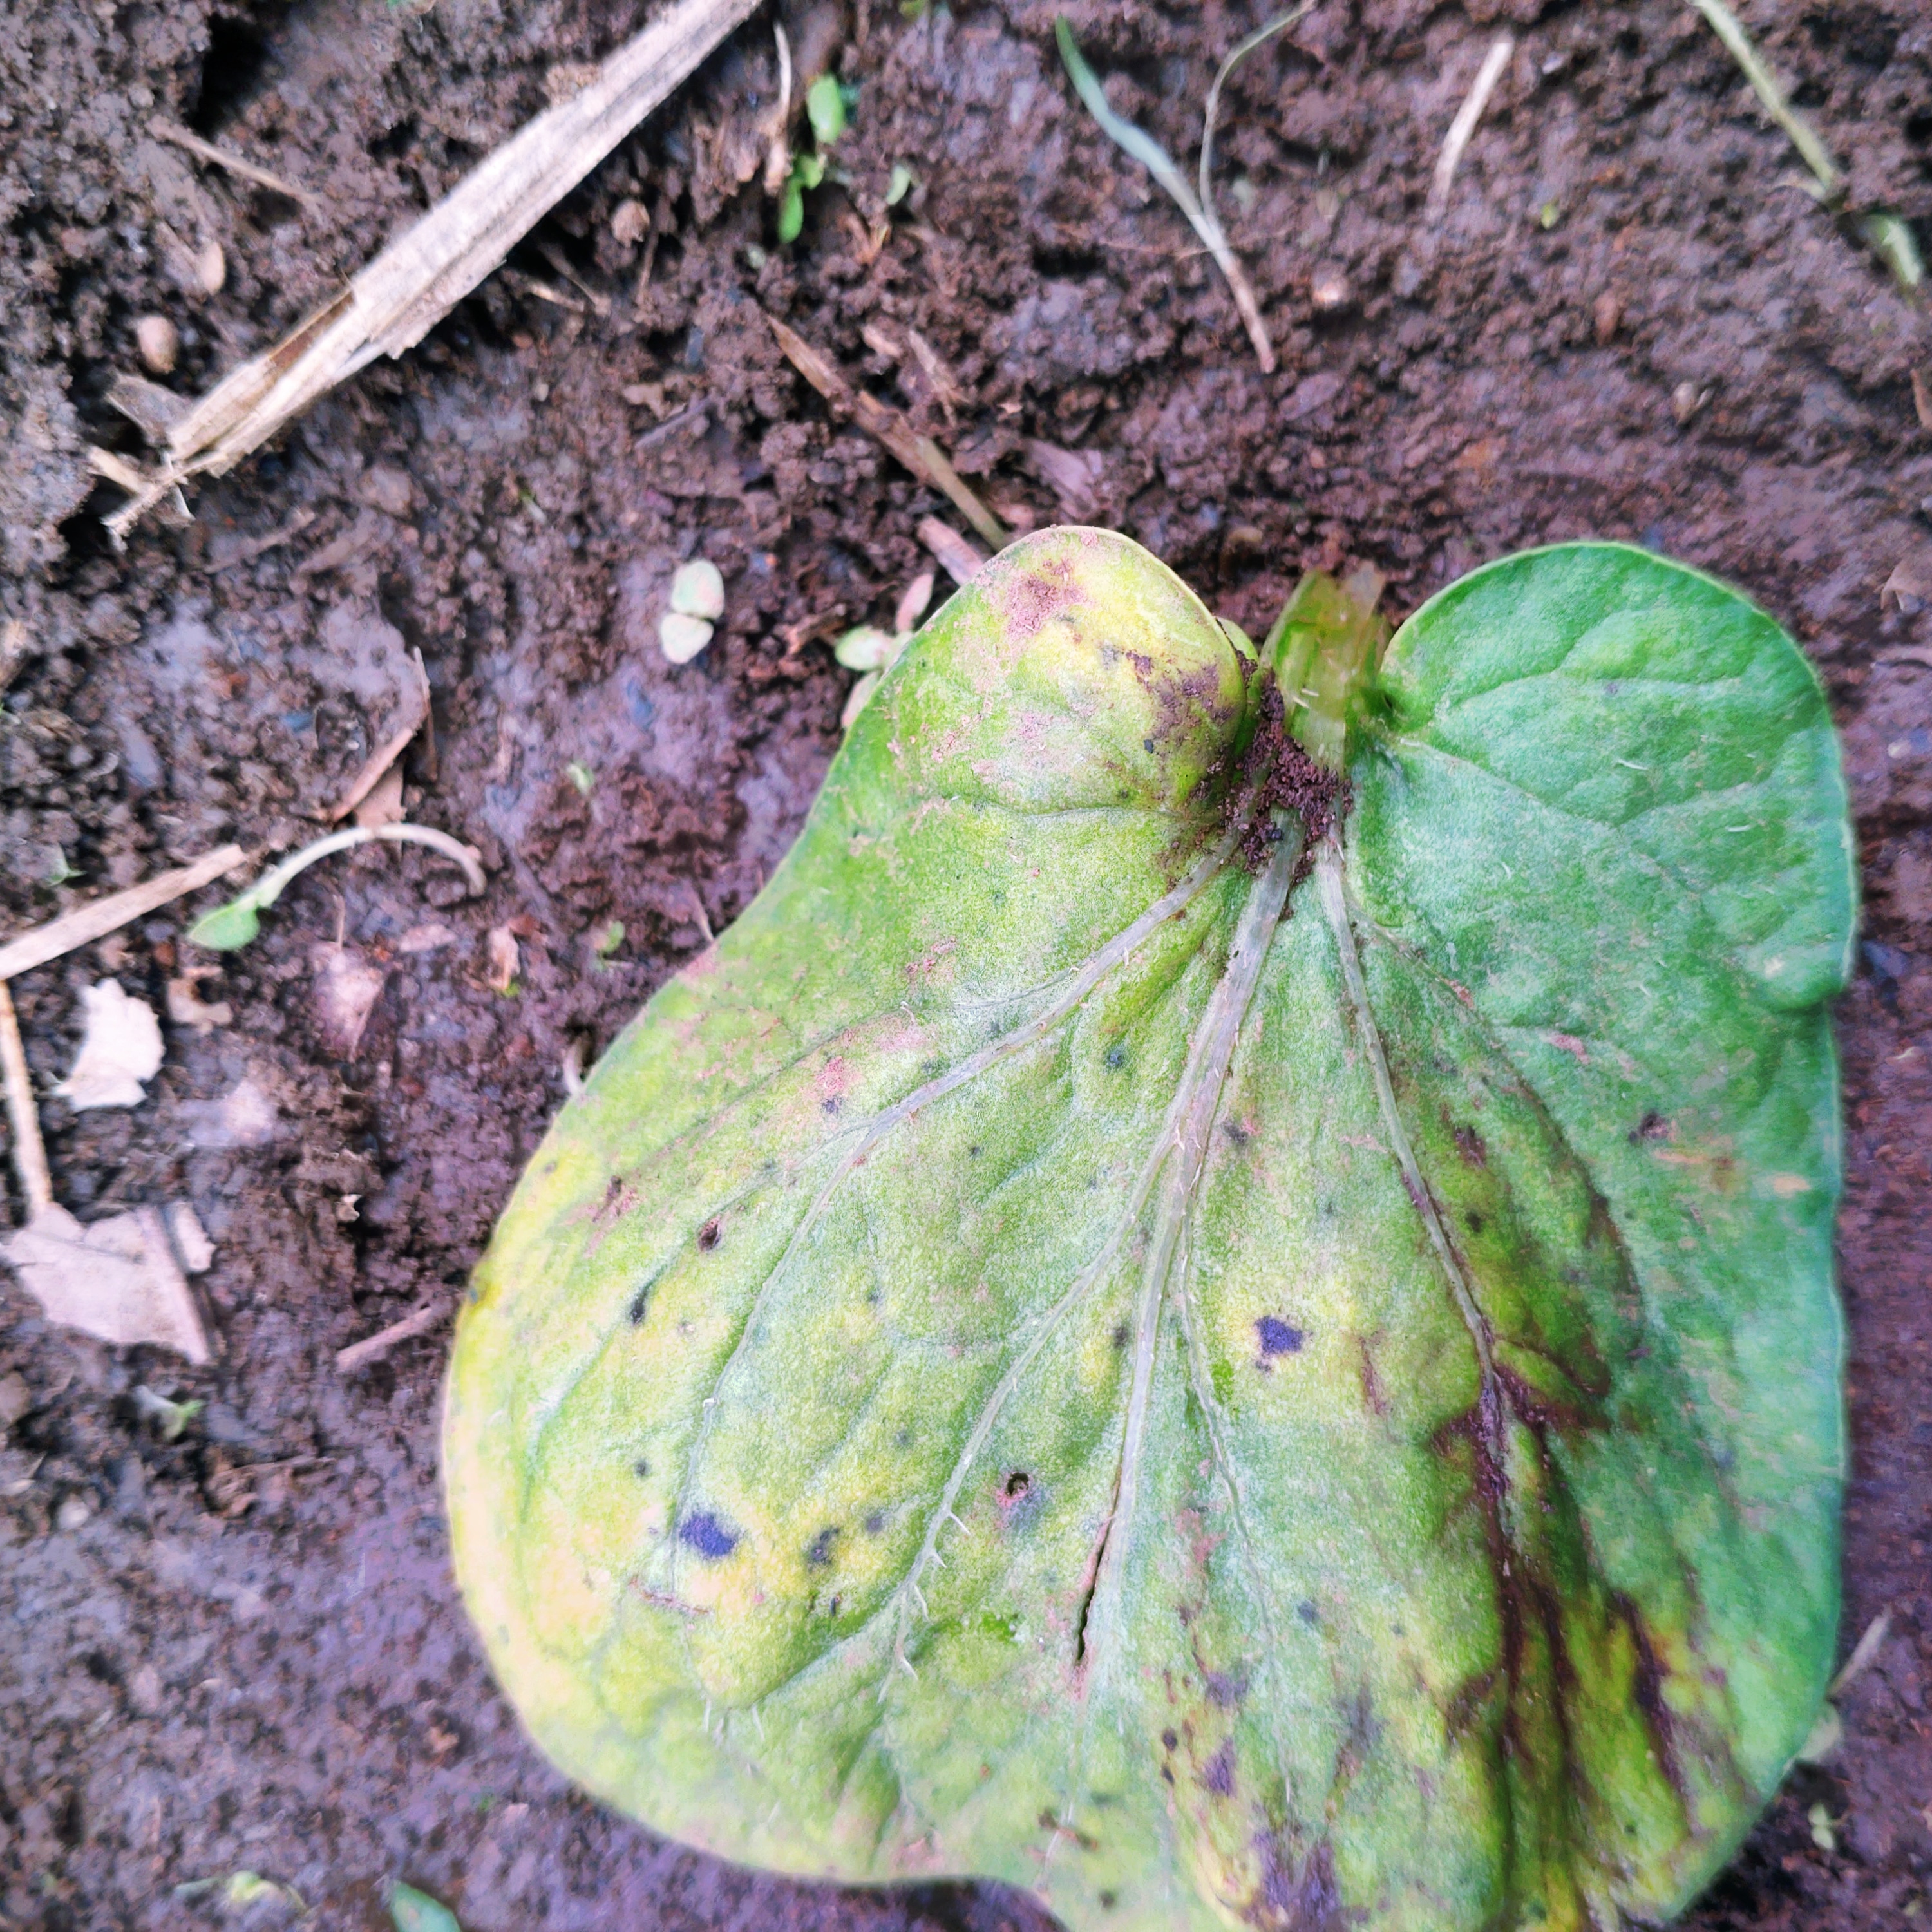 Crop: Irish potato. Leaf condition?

late blight
